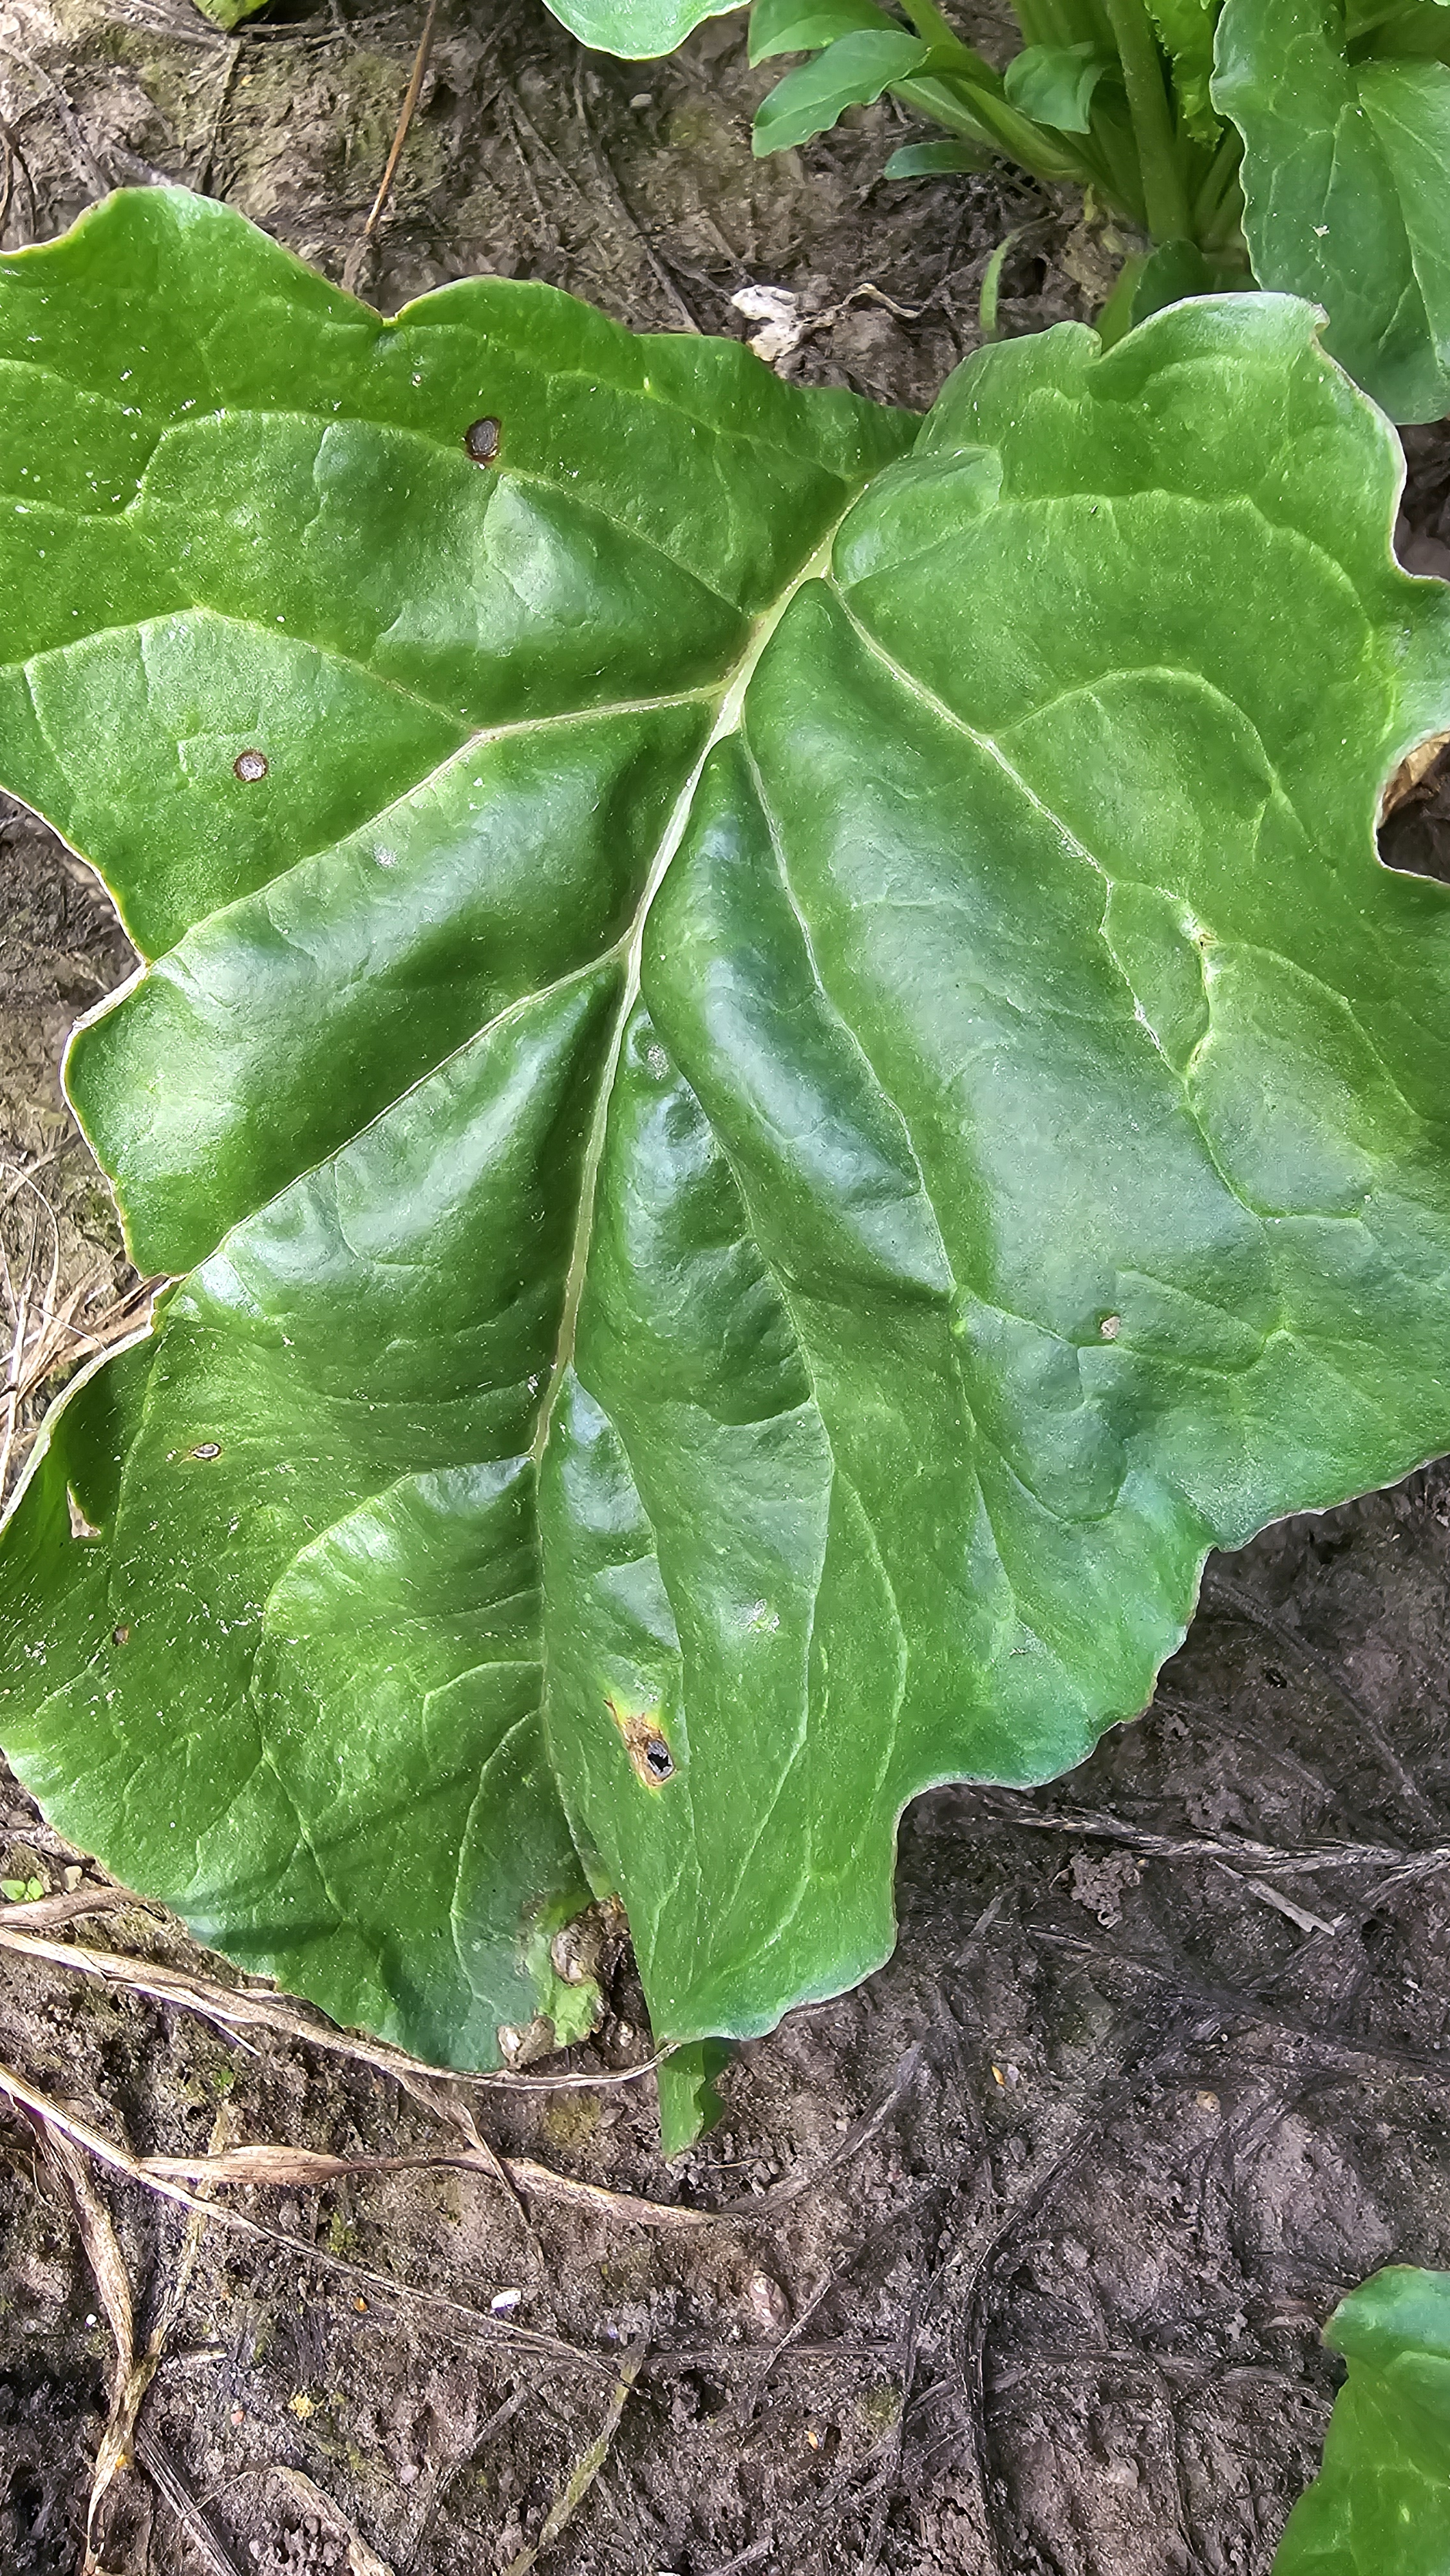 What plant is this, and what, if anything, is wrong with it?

beet, cercospora
